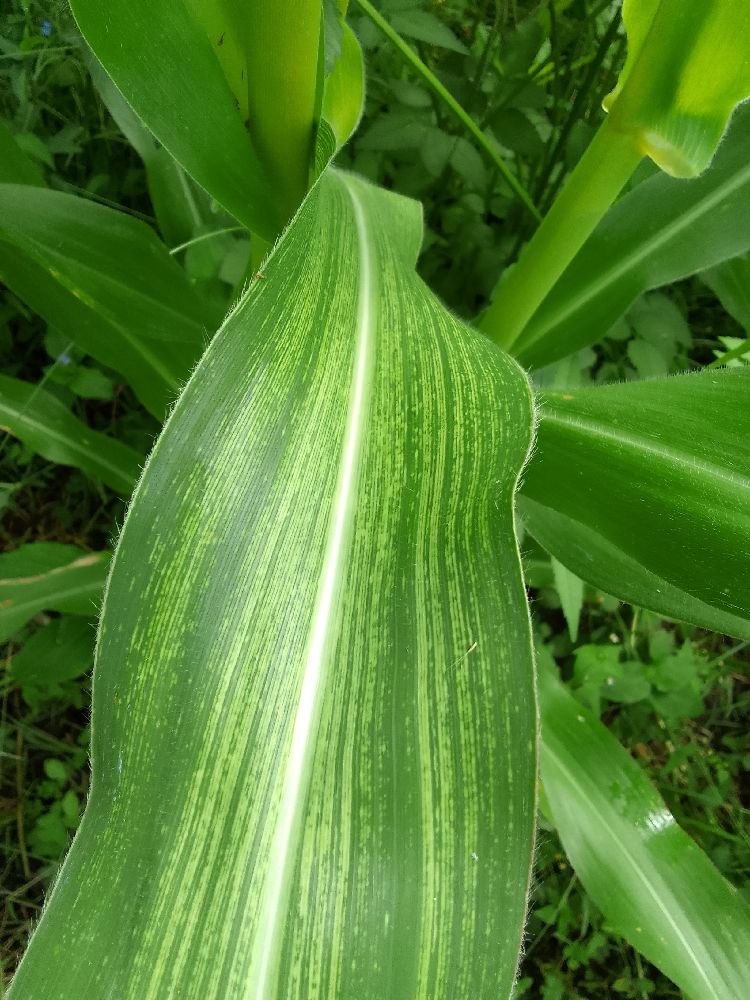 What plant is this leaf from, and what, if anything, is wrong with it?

maize, maize streak virus
